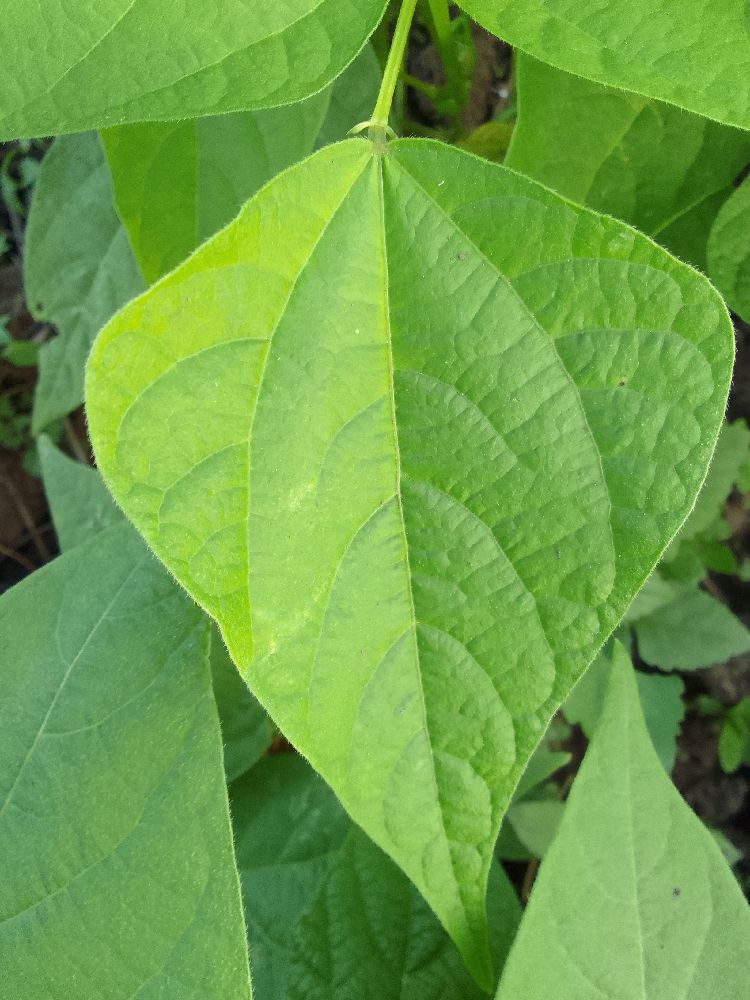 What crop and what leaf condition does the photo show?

common bean, healthy
